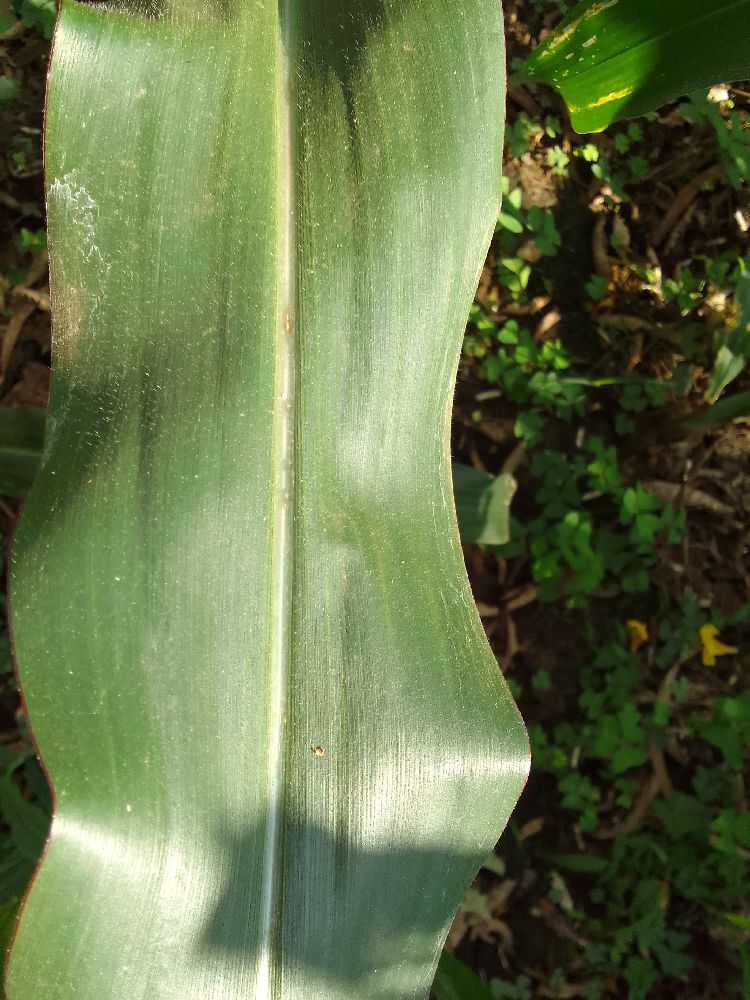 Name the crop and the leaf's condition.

maize, healthy
